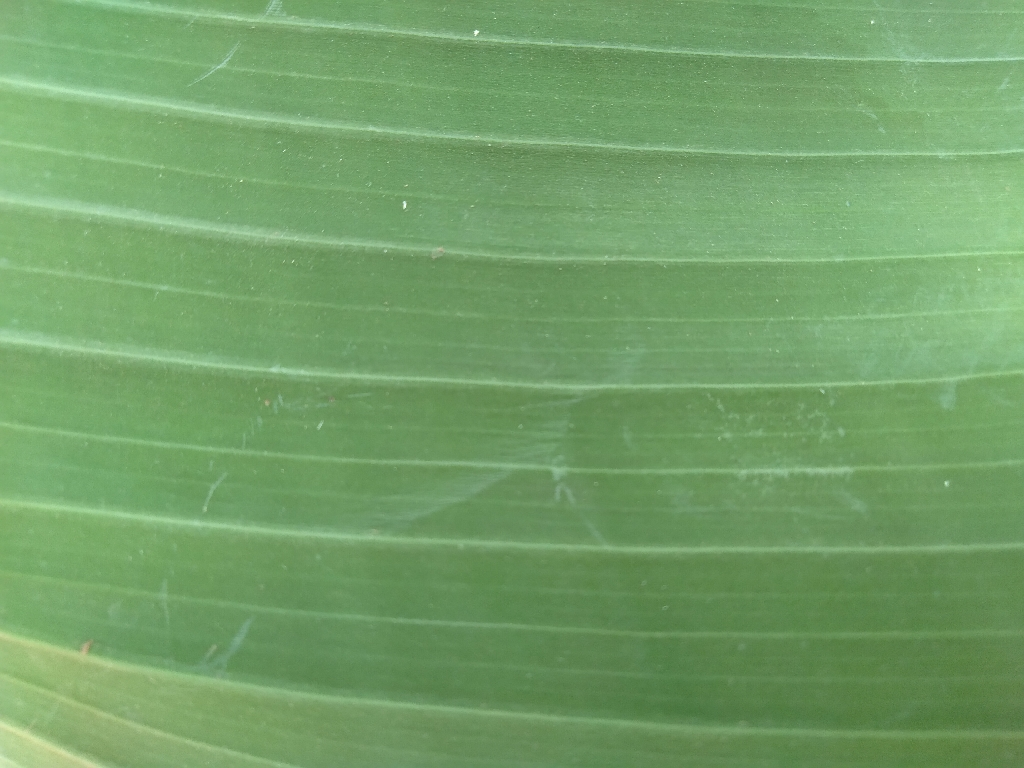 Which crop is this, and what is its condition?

banana, healthy
